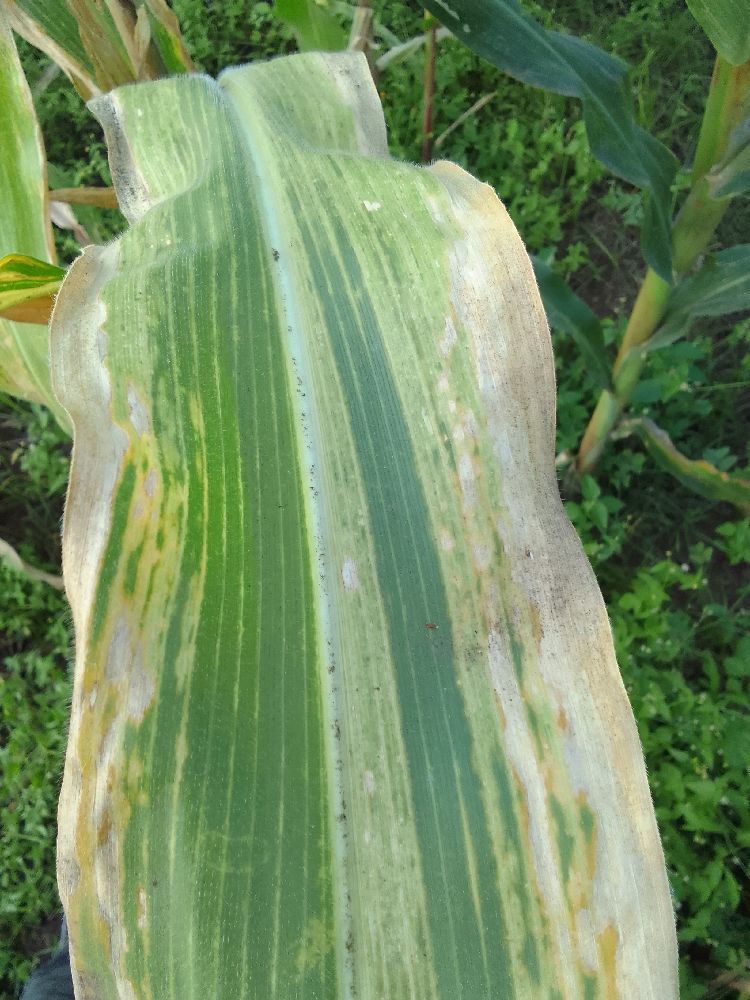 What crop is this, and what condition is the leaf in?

maize, maize lethal necrosis
